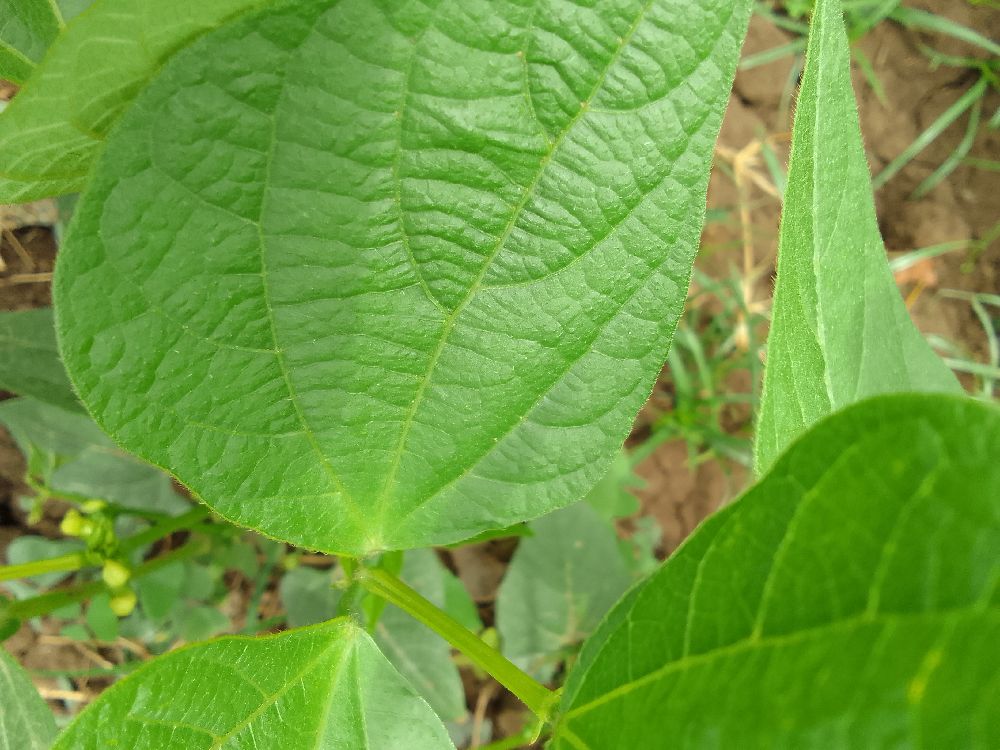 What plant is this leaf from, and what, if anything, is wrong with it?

common bean, healthy
